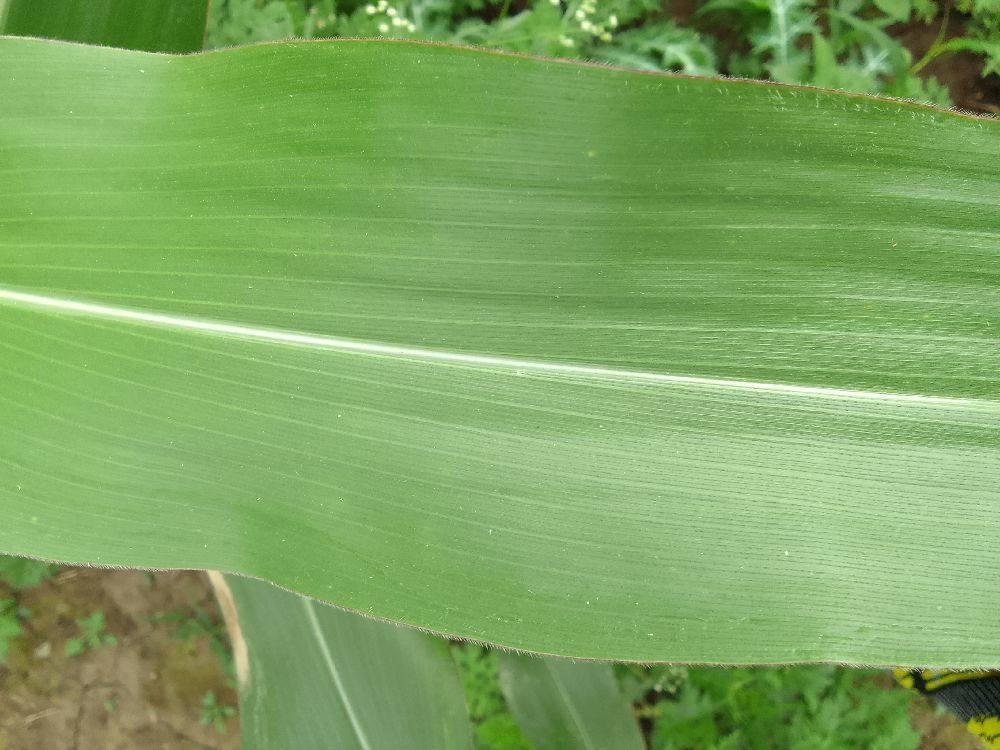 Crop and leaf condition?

maize, healthy
